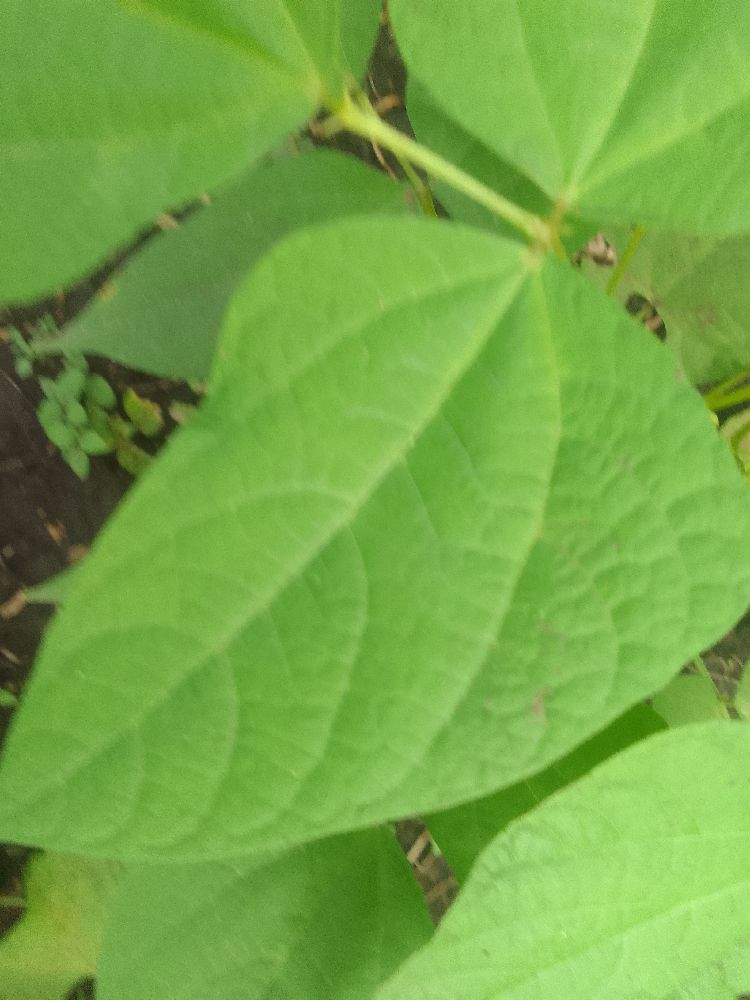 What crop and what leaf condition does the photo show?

common bean, healthy
